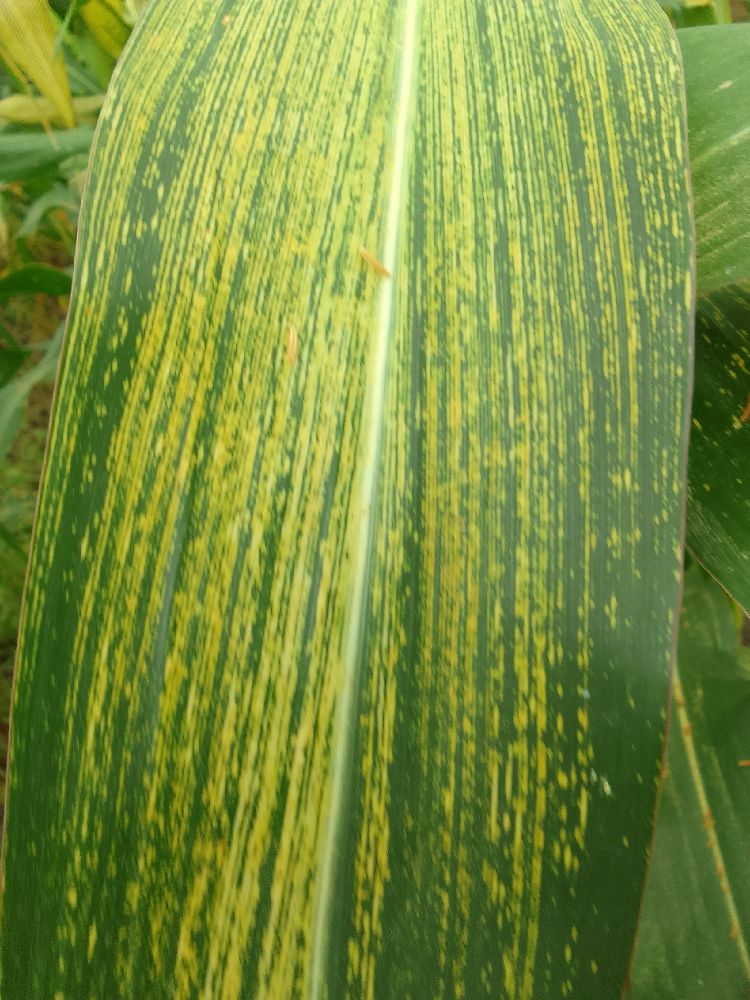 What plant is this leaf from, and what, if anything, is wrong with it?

maize, maize streak virus
